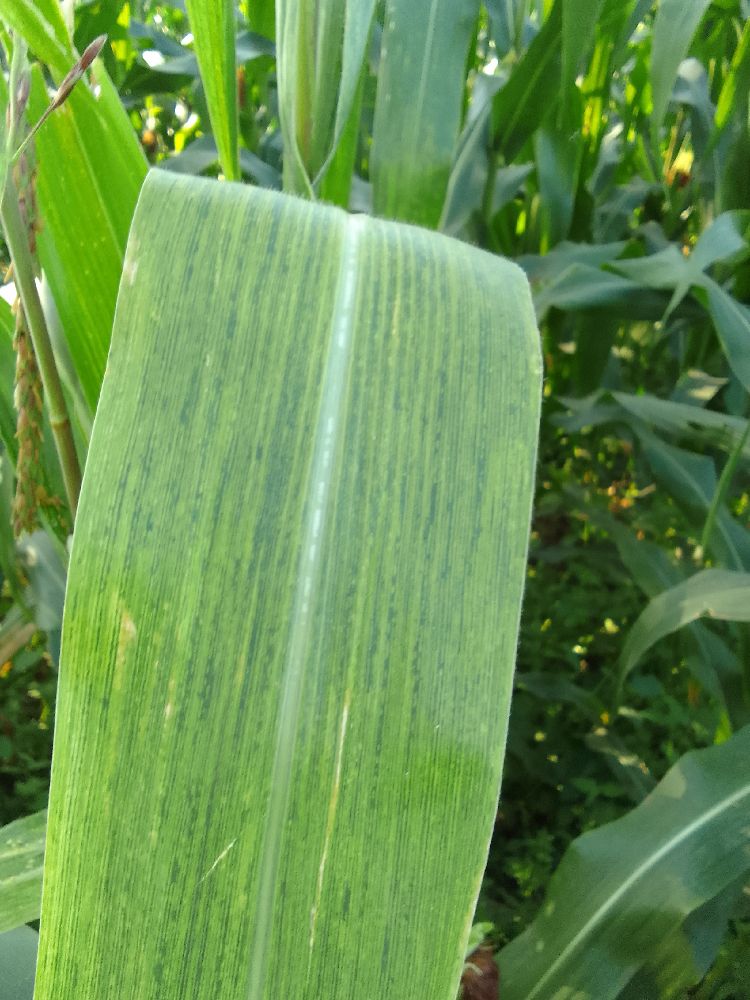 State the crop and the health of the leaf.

maize, maize lethal necrosis
